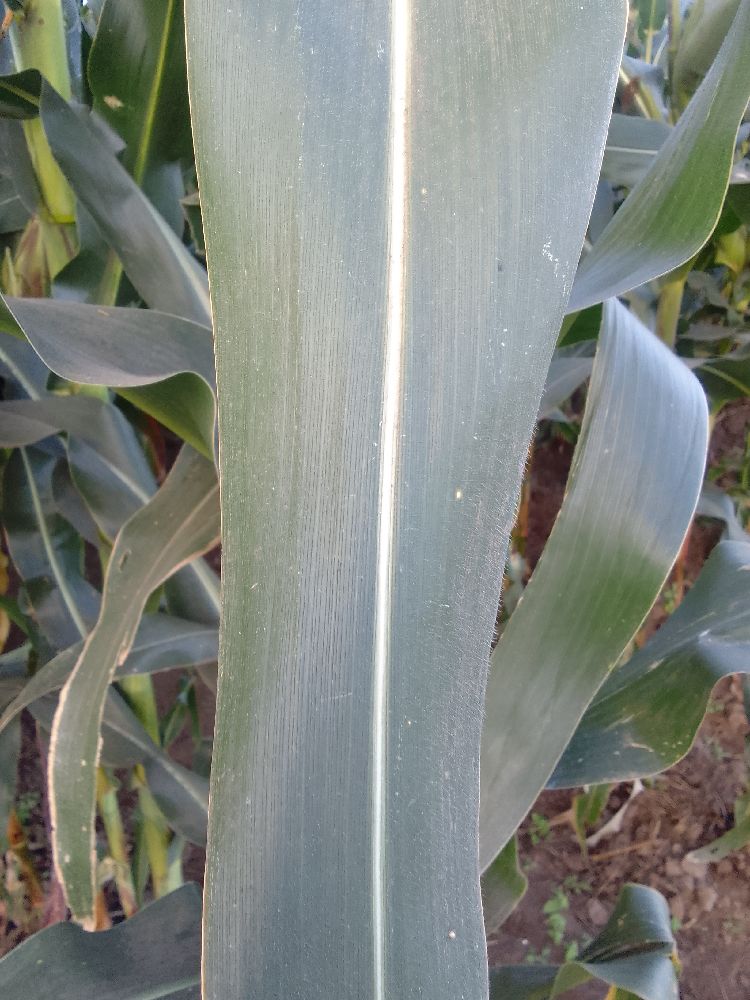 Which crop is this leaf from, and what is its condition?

maize, healthy
